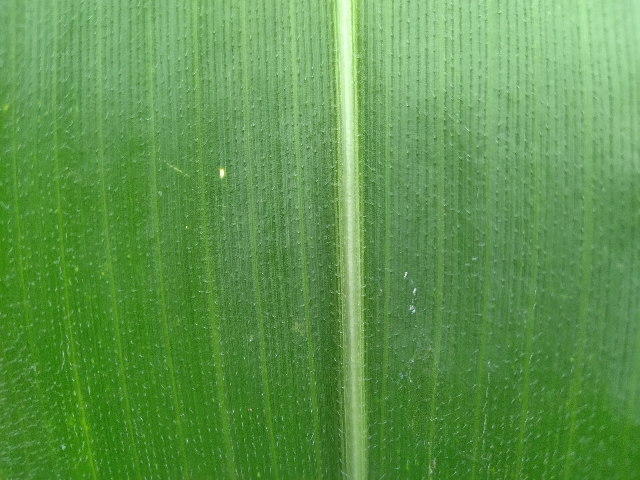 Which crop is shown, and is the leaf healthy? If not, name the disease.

maize, healthy
